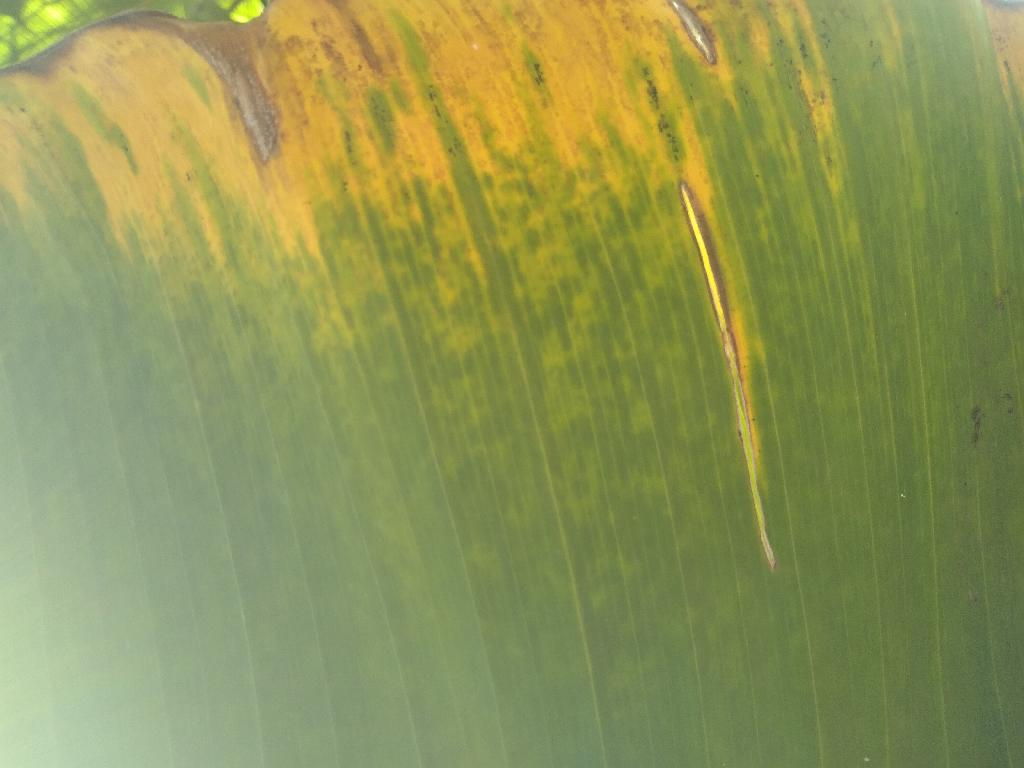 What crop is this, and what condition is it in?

banana, fusarium wilt race 1
